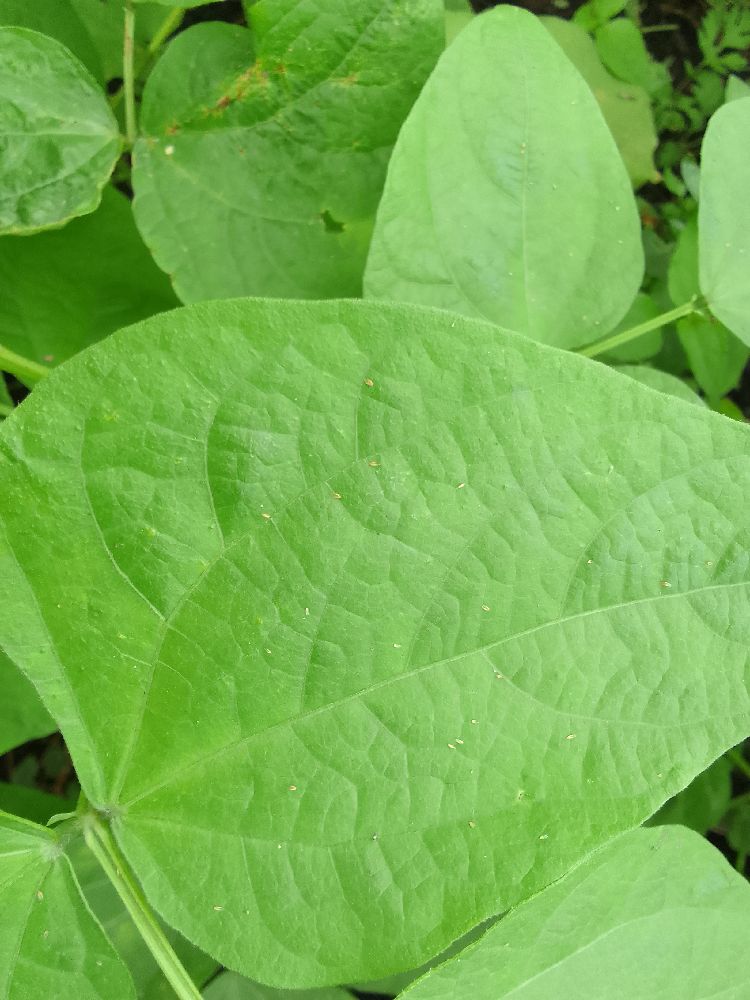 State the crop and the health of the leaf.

common bean, healthy
